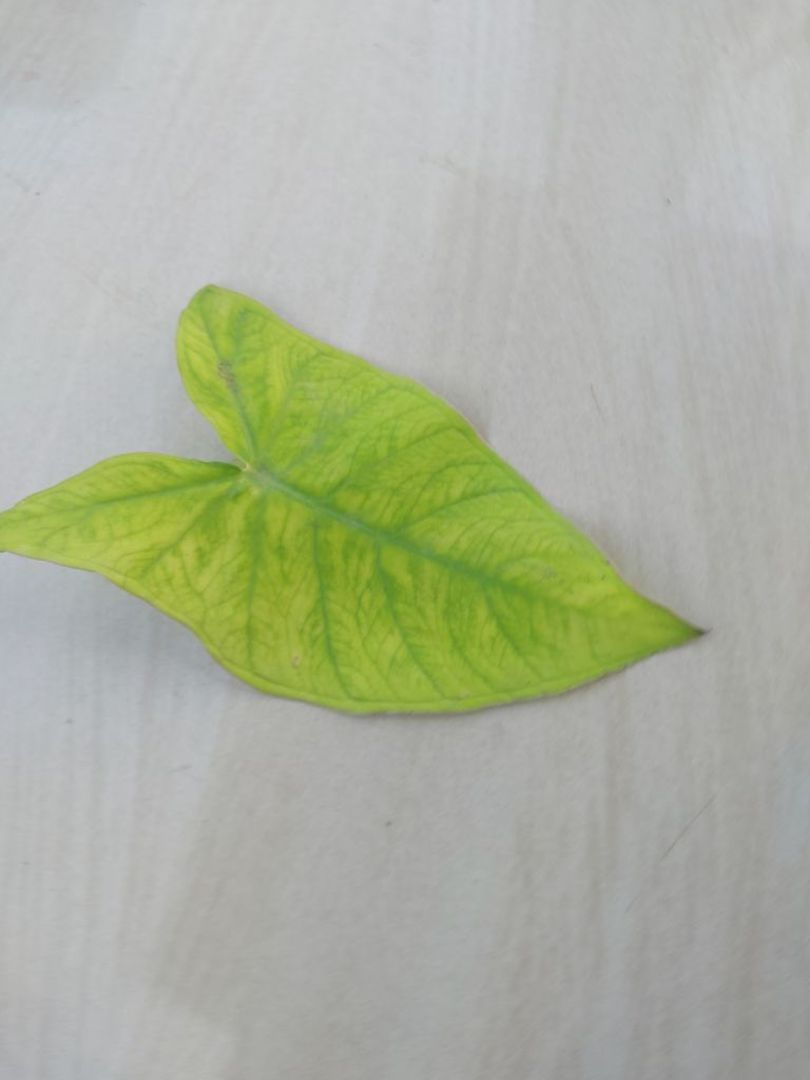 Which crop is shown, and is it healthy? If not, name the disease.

taro, mosaic
